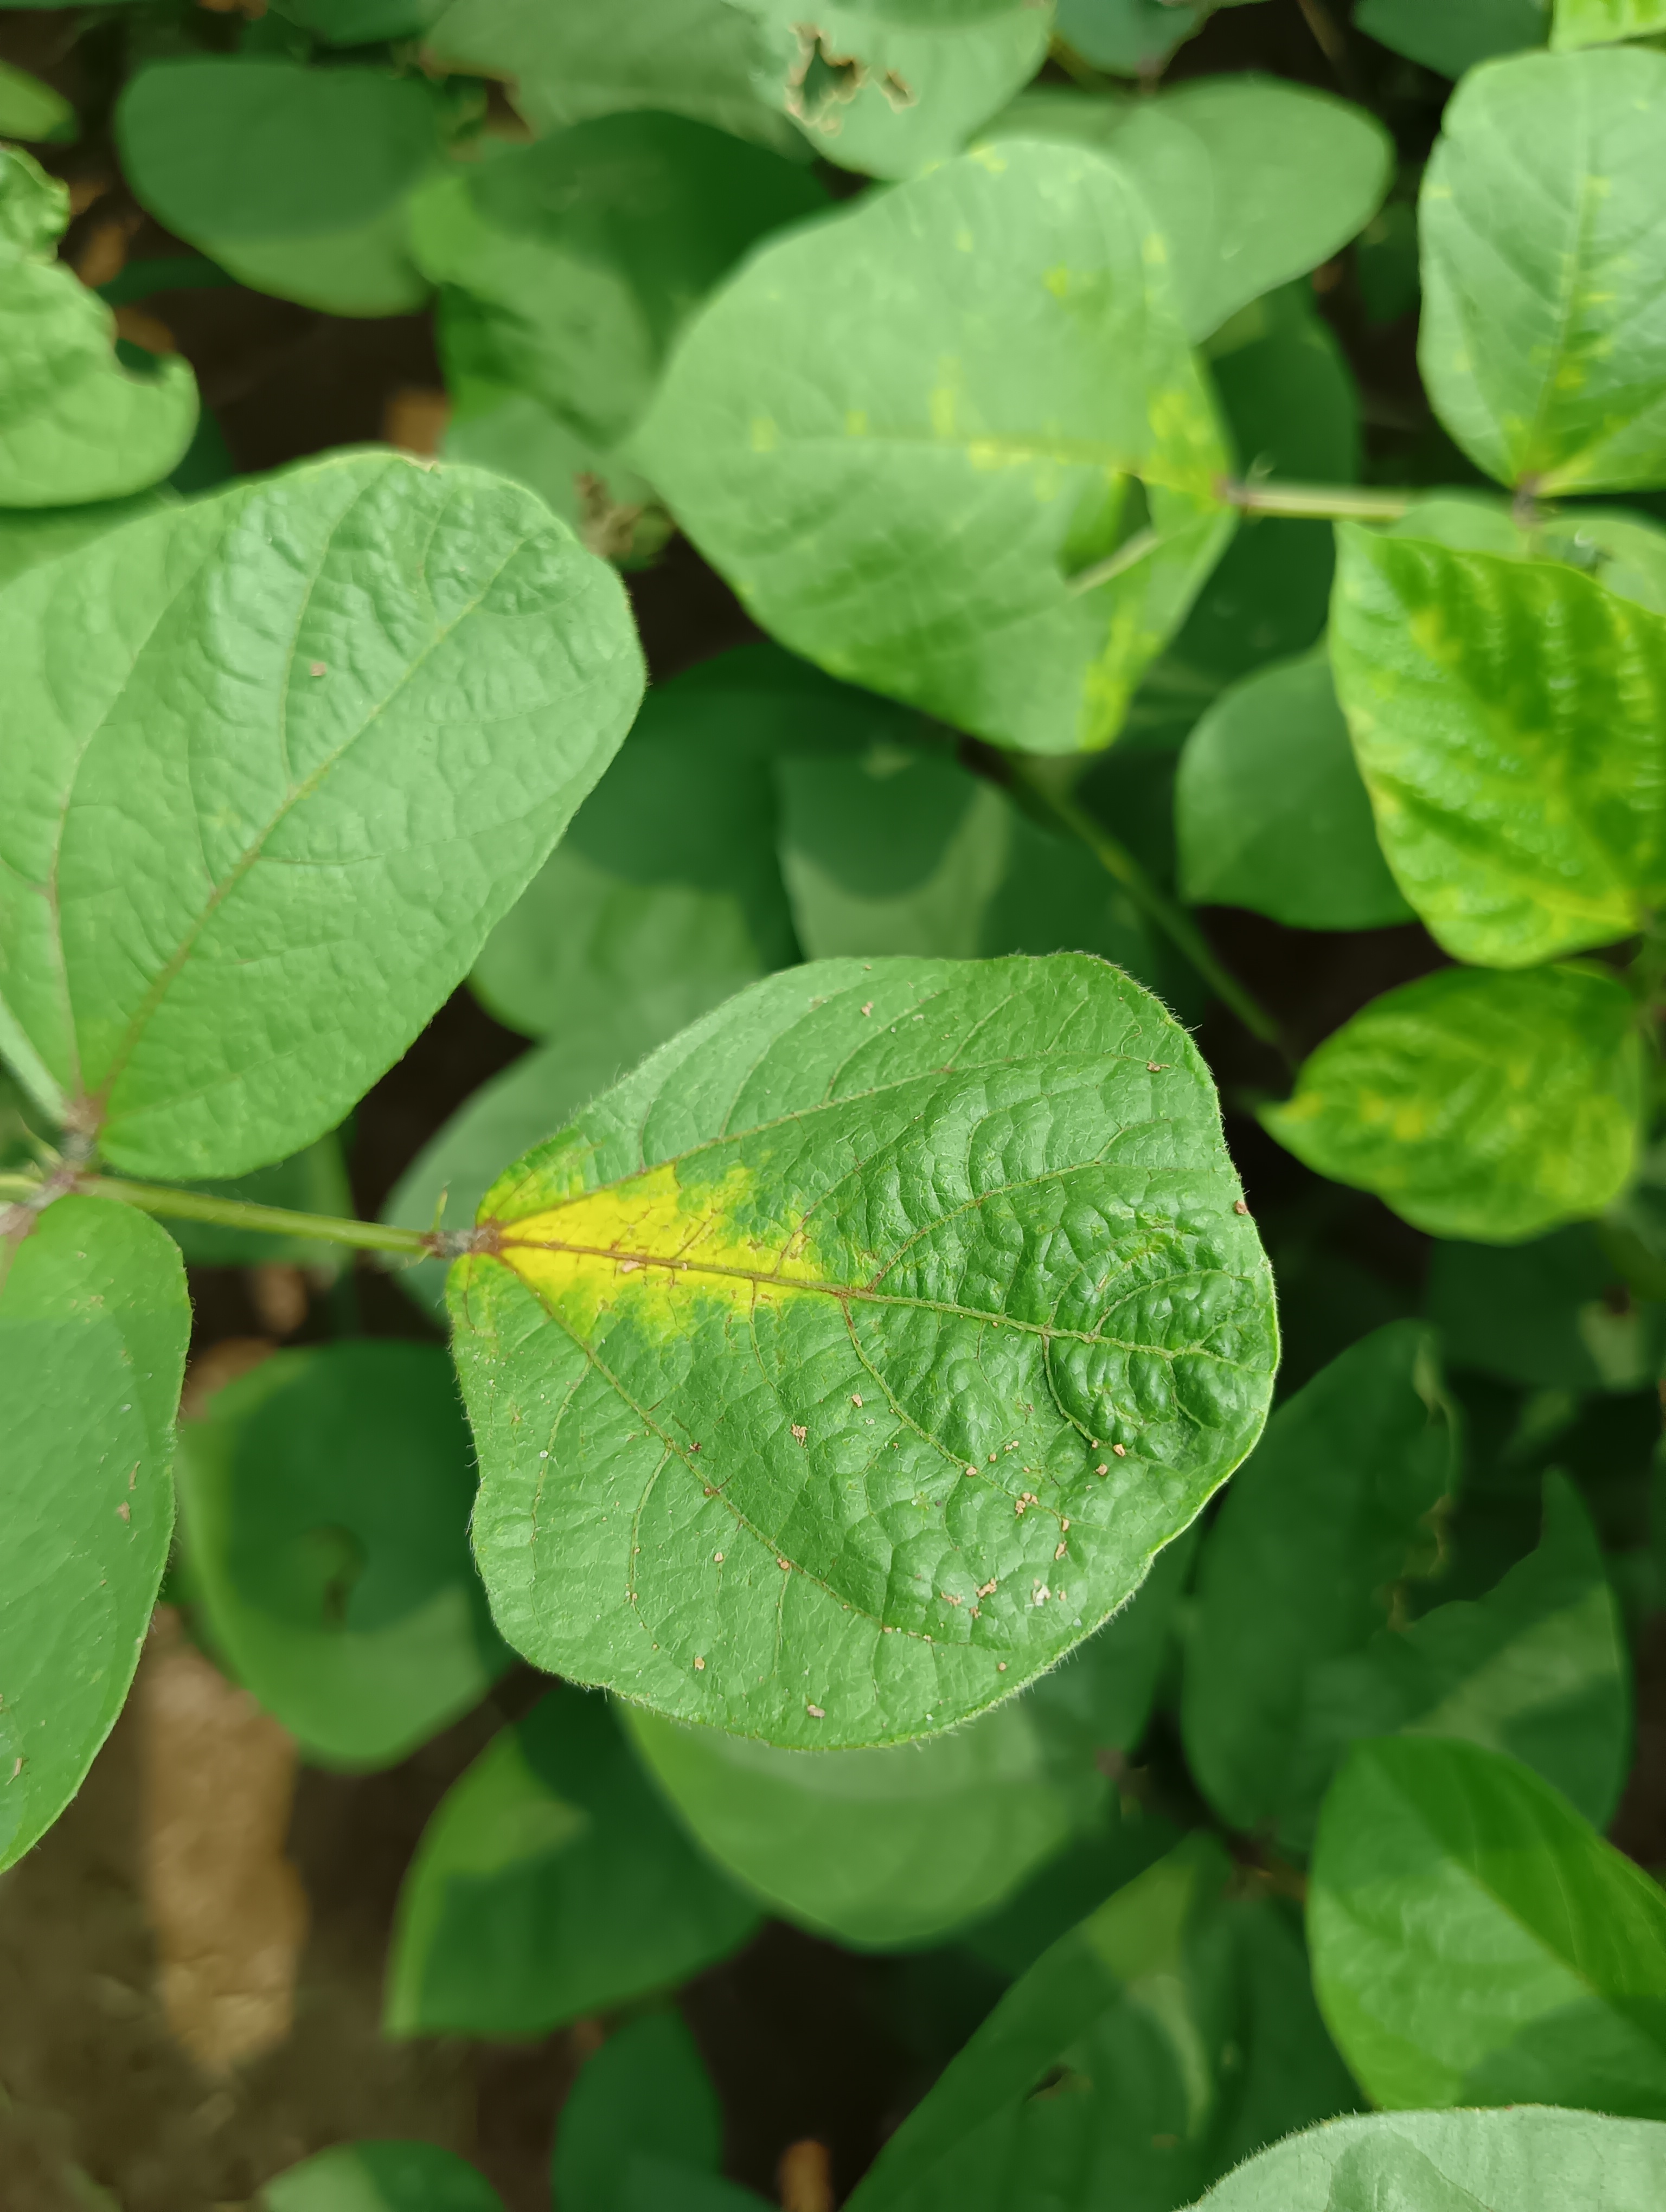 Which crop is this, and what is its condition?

mungbean, yellow mosaic
